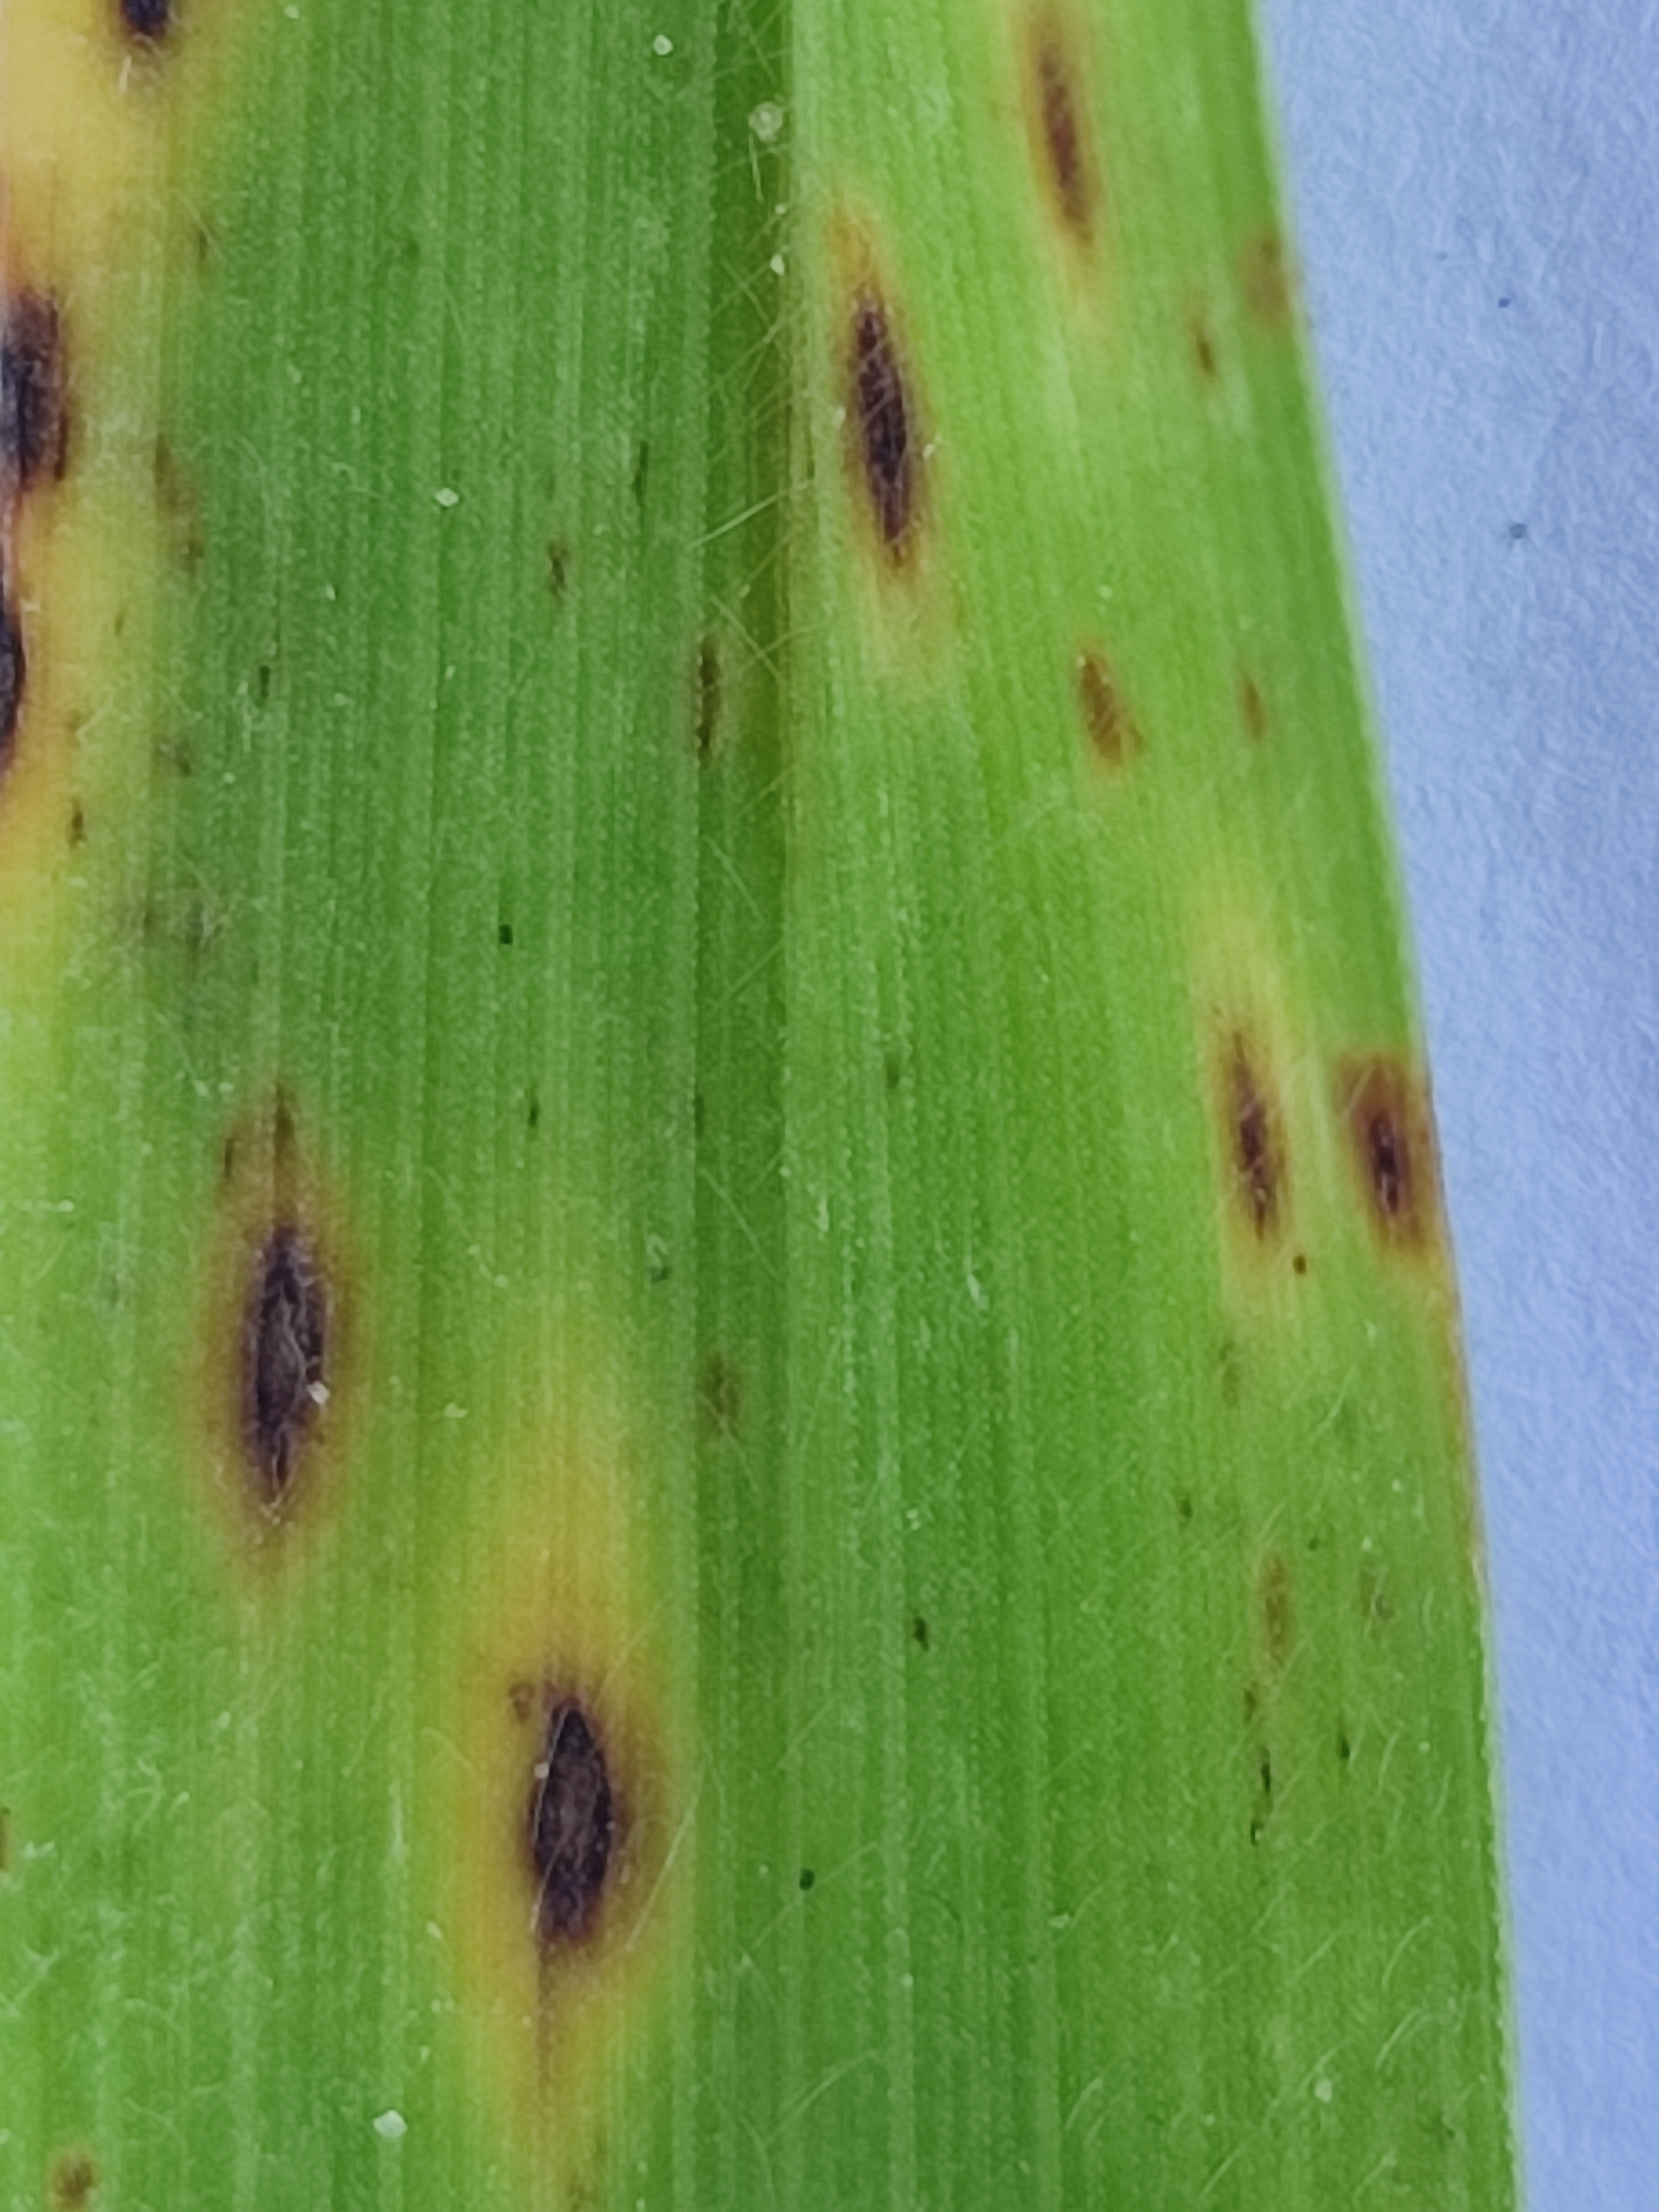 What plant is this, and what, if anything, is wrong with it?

pearl millet, pyricularia sp.
